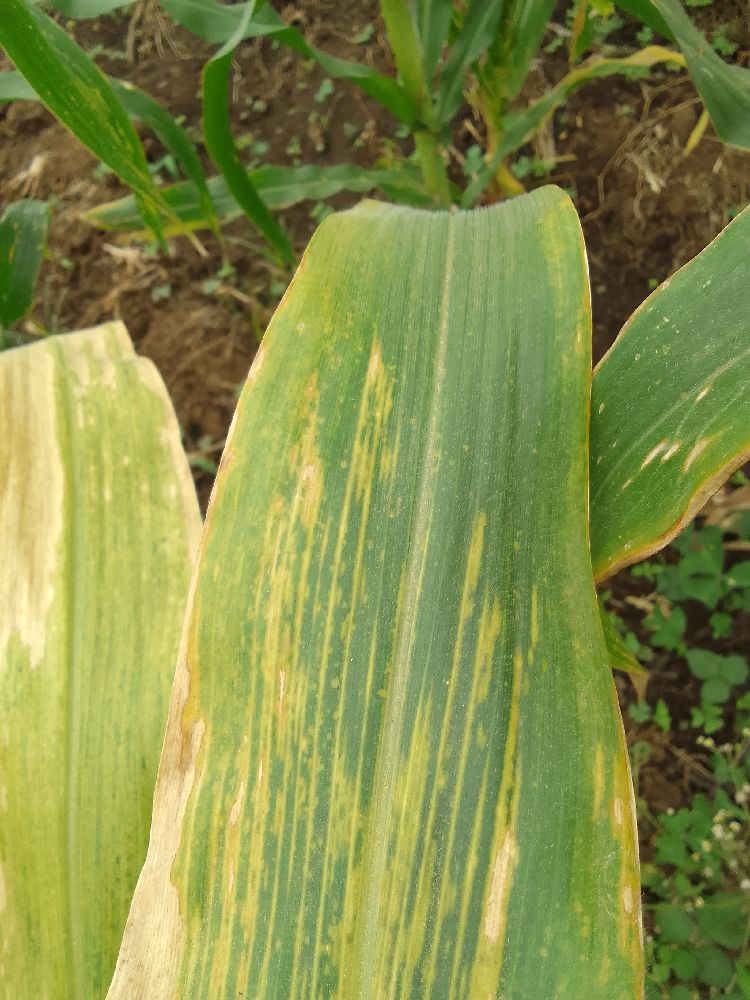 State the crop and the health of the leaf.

maize, maize lethal necrosis
